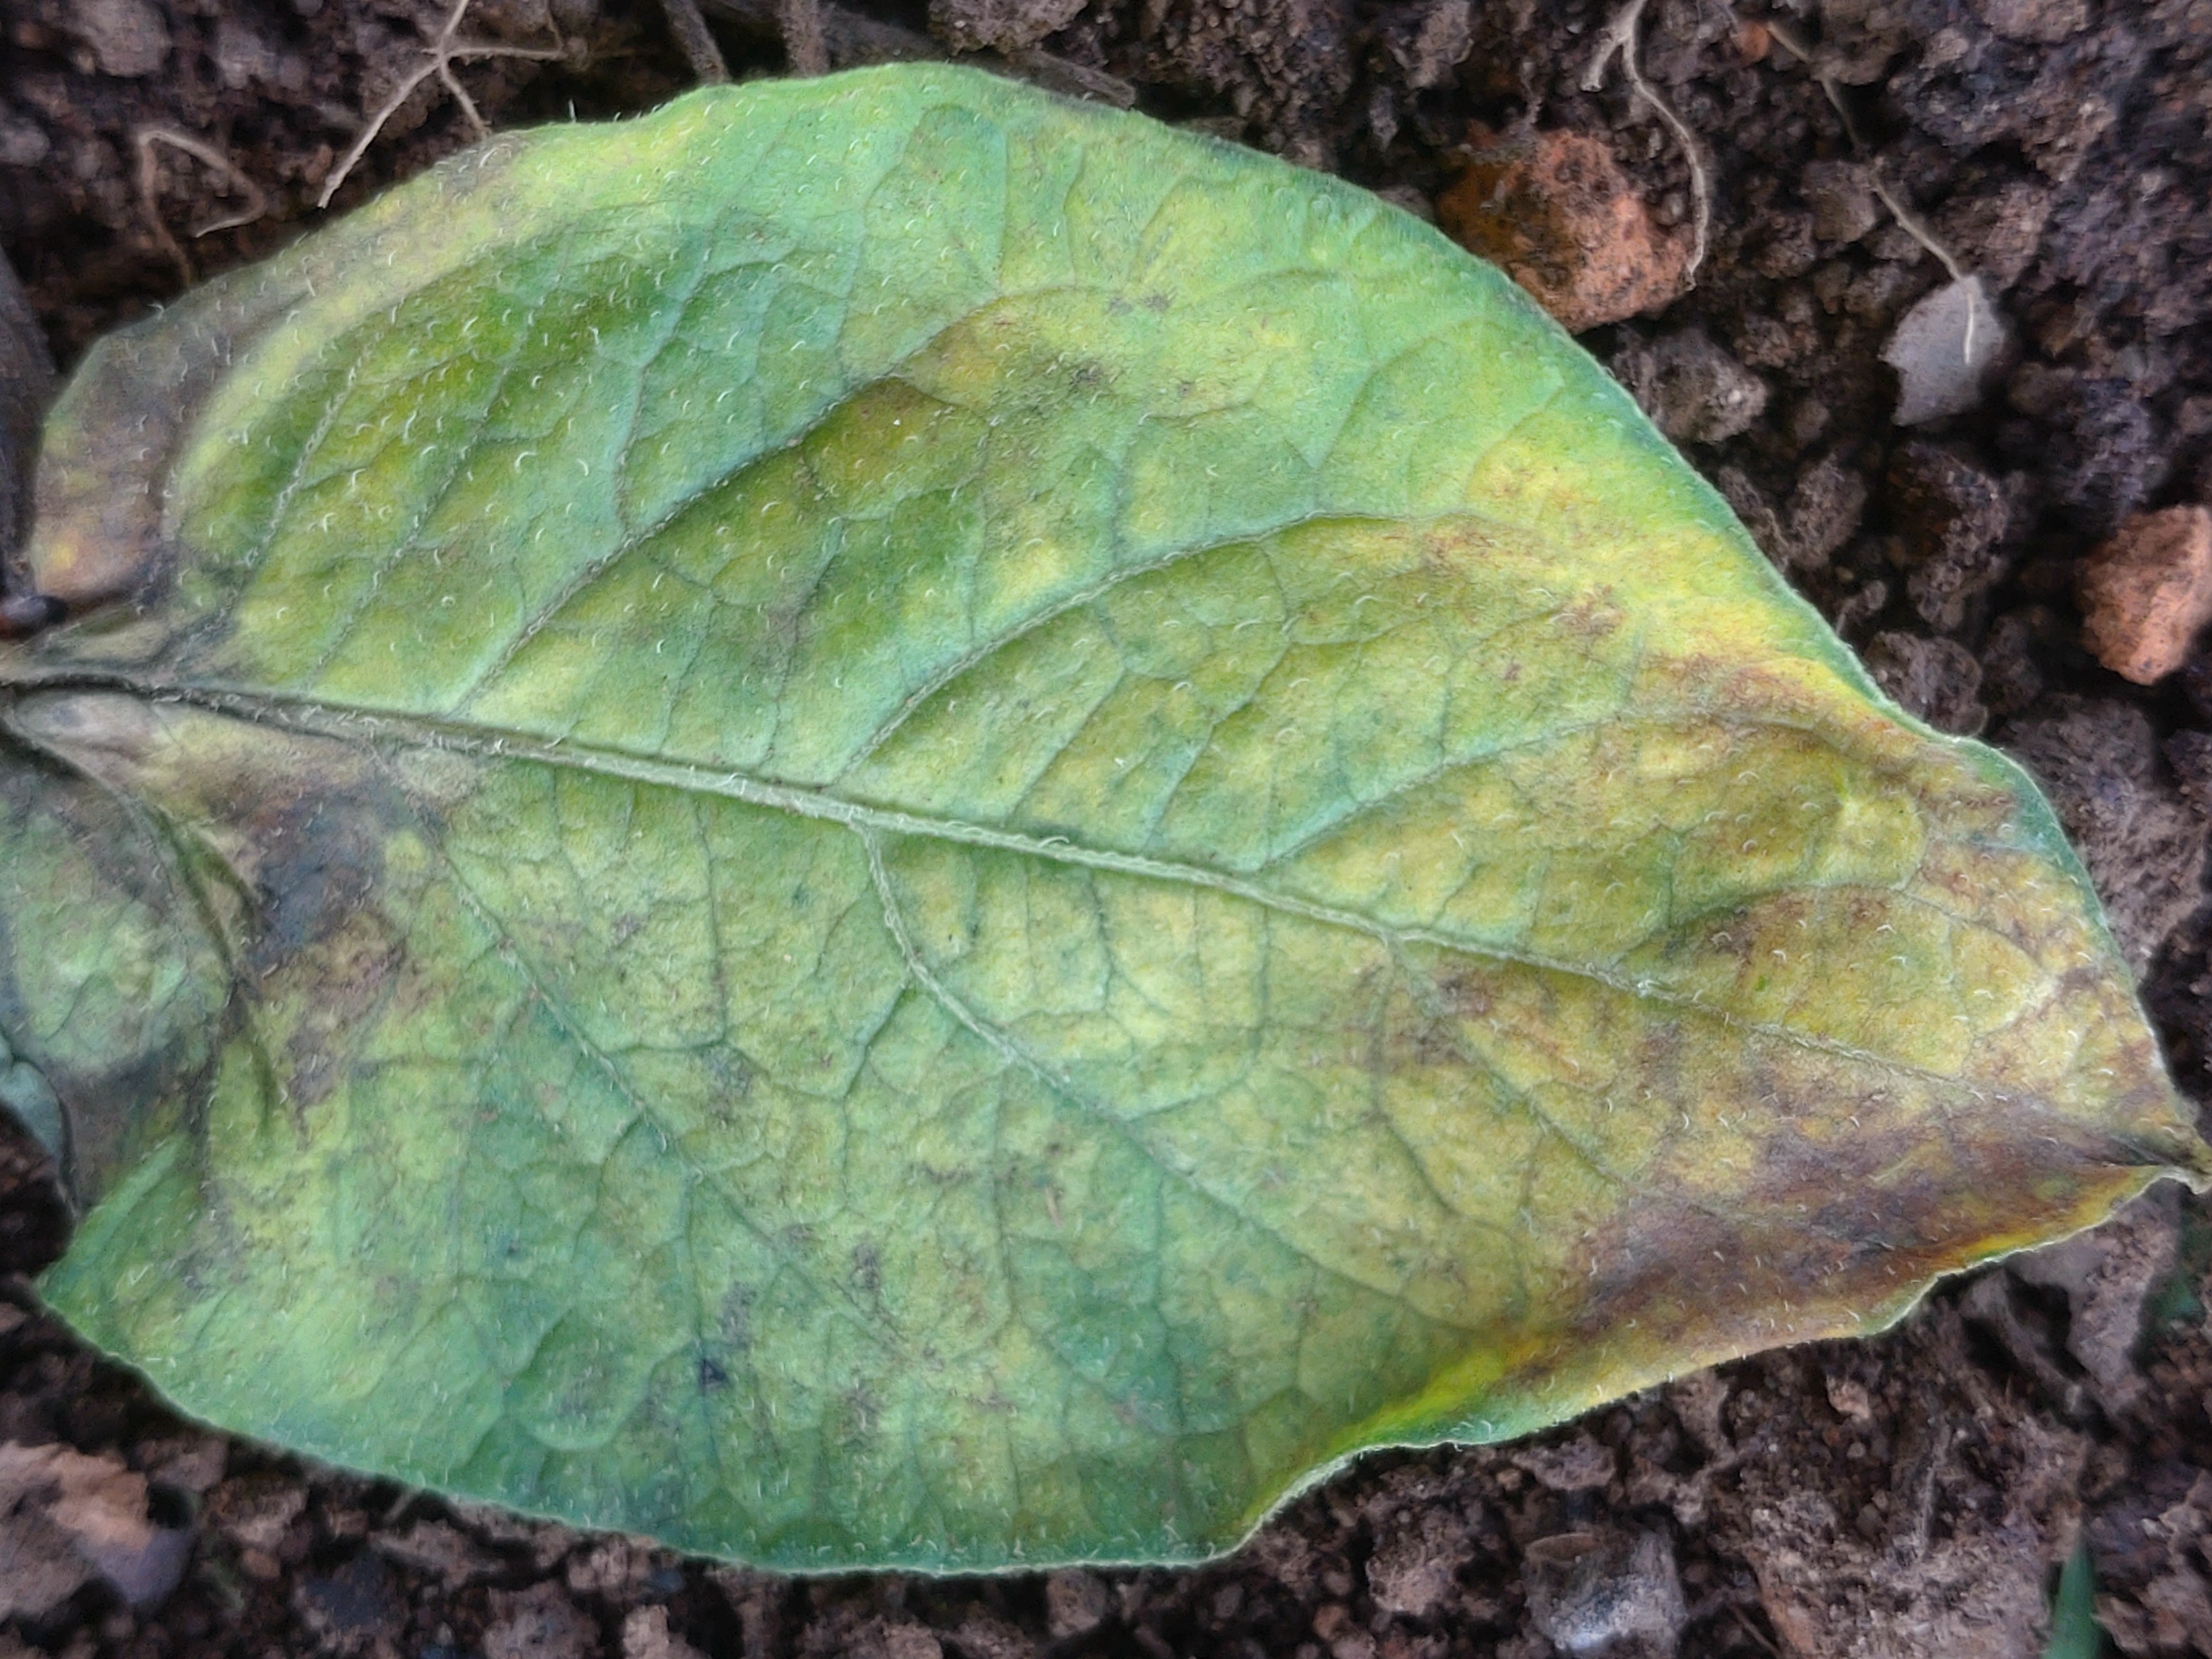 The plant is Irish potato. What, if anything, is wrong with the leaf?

late blight
